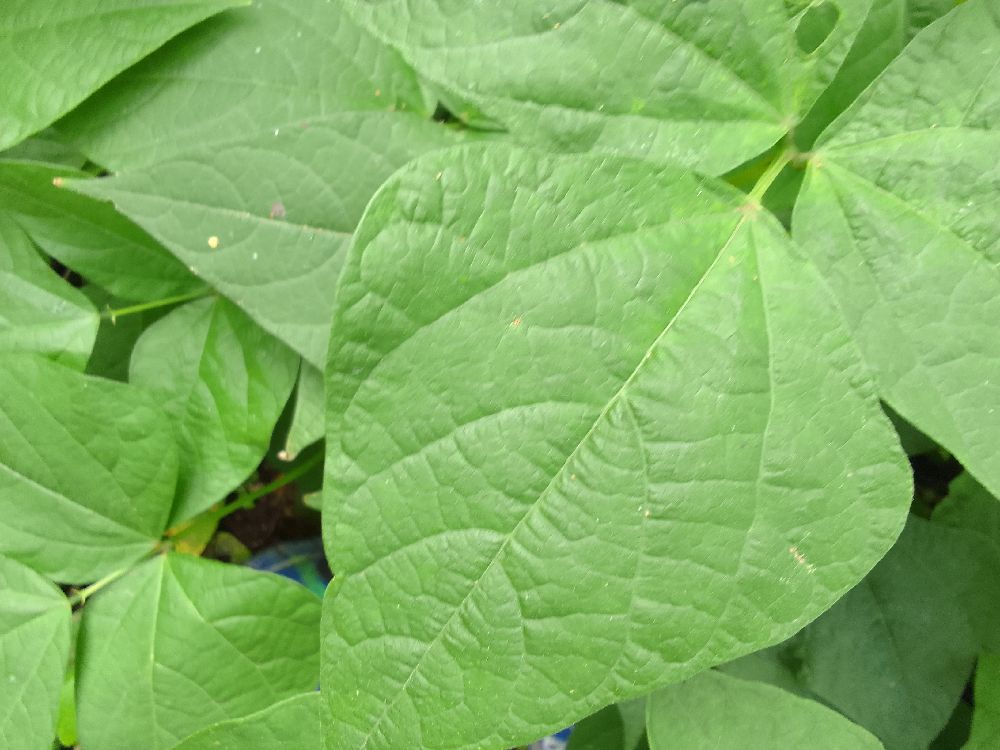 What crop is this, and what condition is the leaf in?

common bean, healthy
